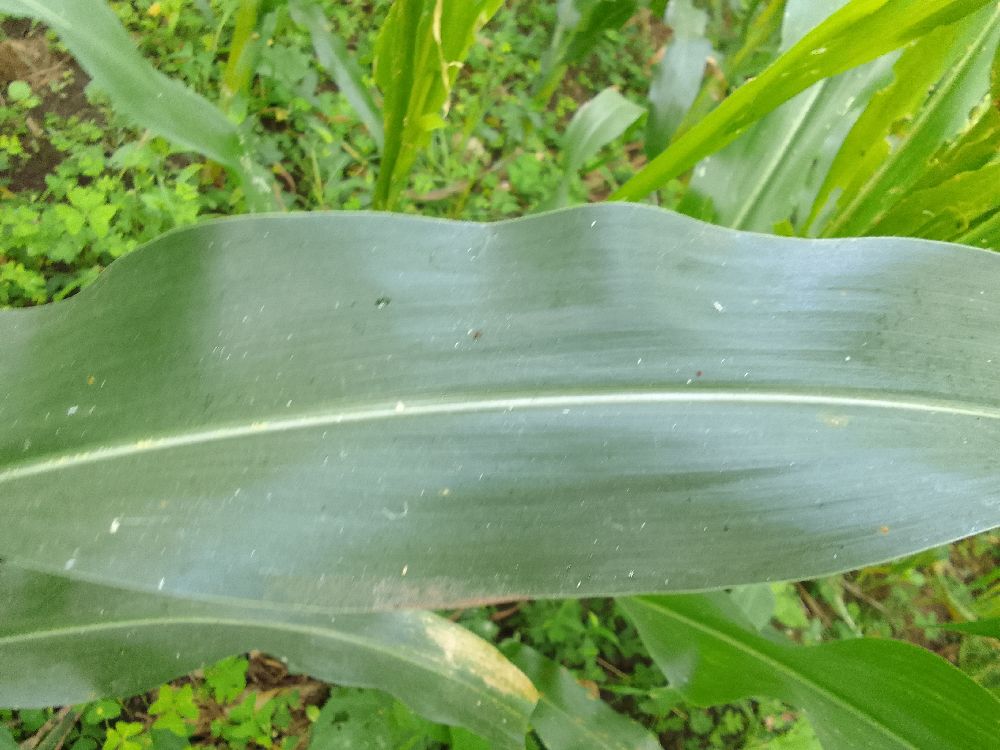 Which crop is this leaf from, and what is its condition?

maize, healthy
